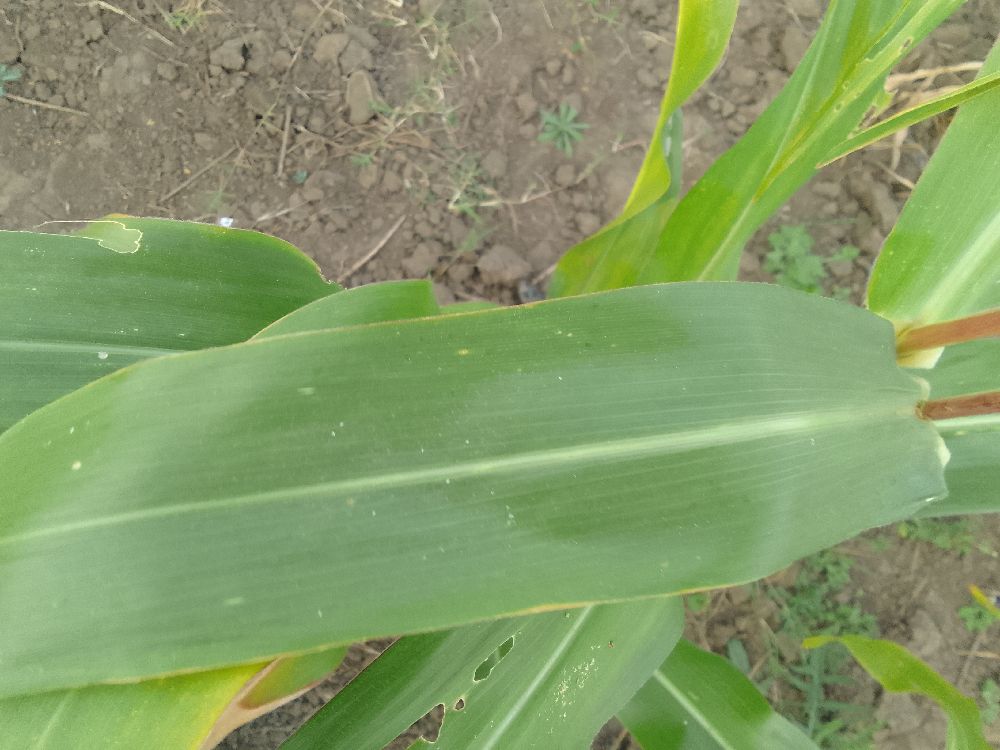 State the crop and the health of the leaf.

maize, healthy
